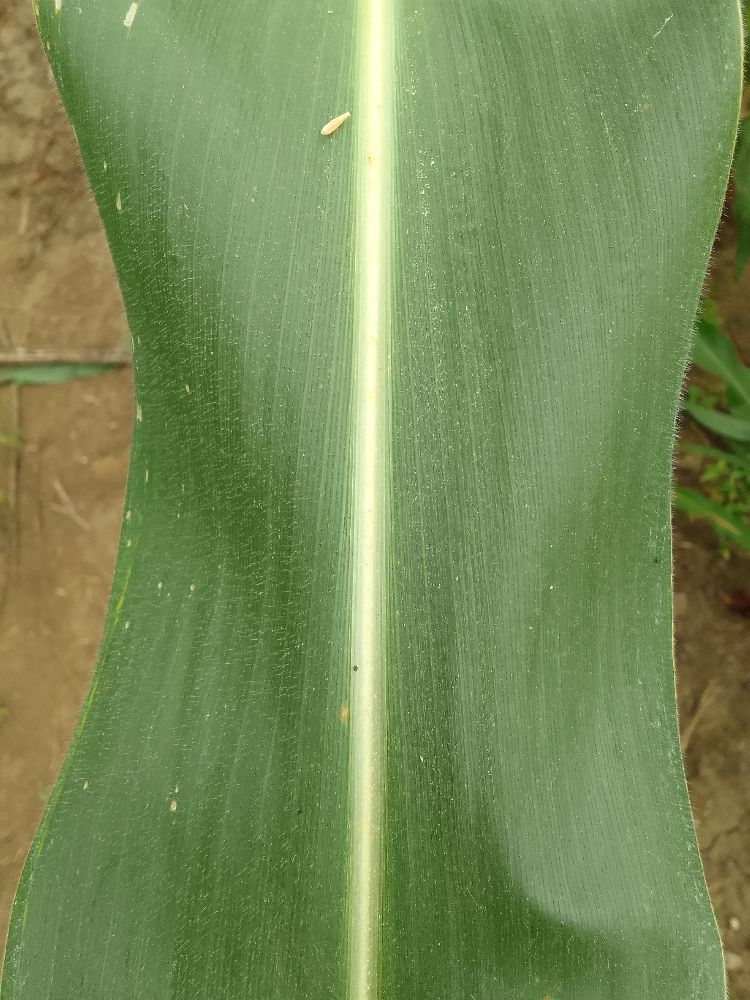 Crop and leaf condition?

maize, healthy
